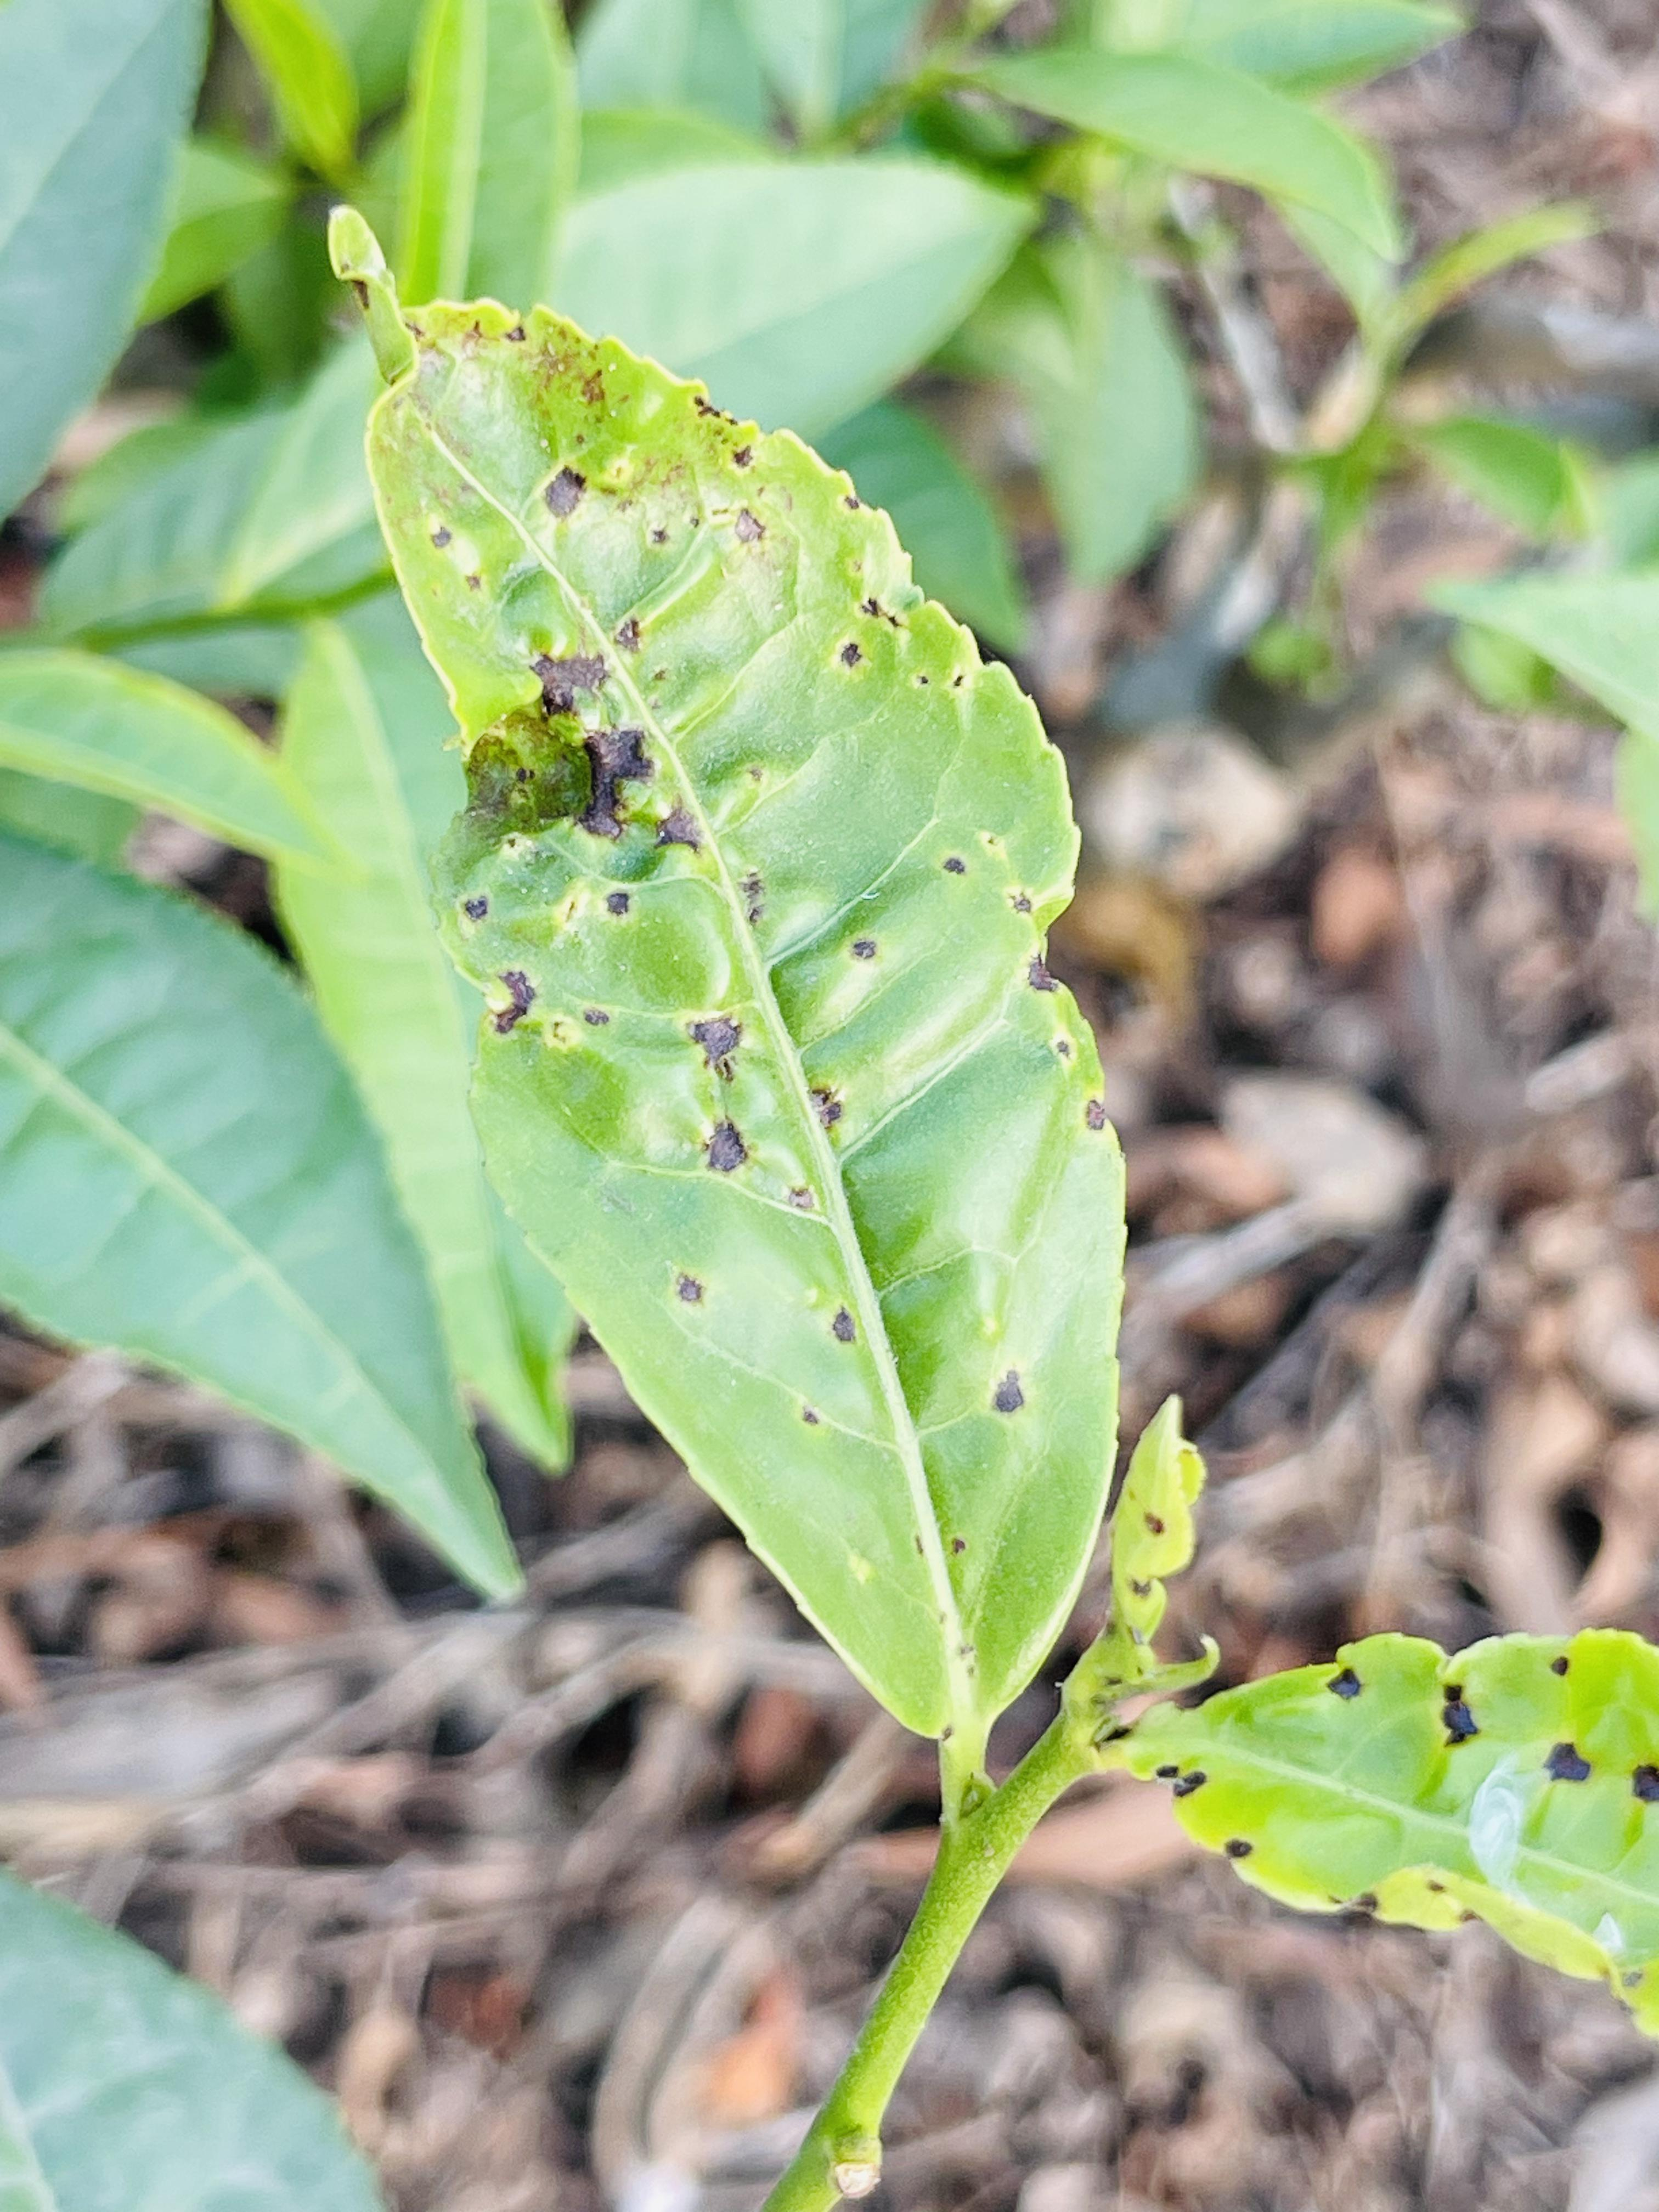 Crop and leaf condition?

tea, healthy leaf
